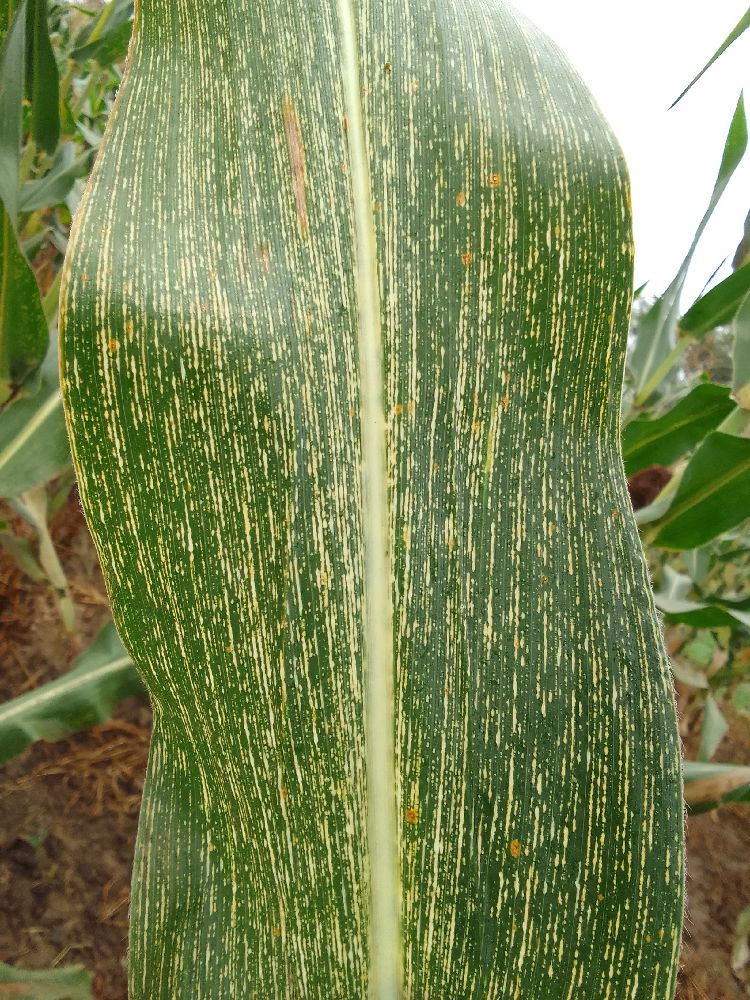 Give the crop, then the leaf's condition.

maize, maize streak virus
